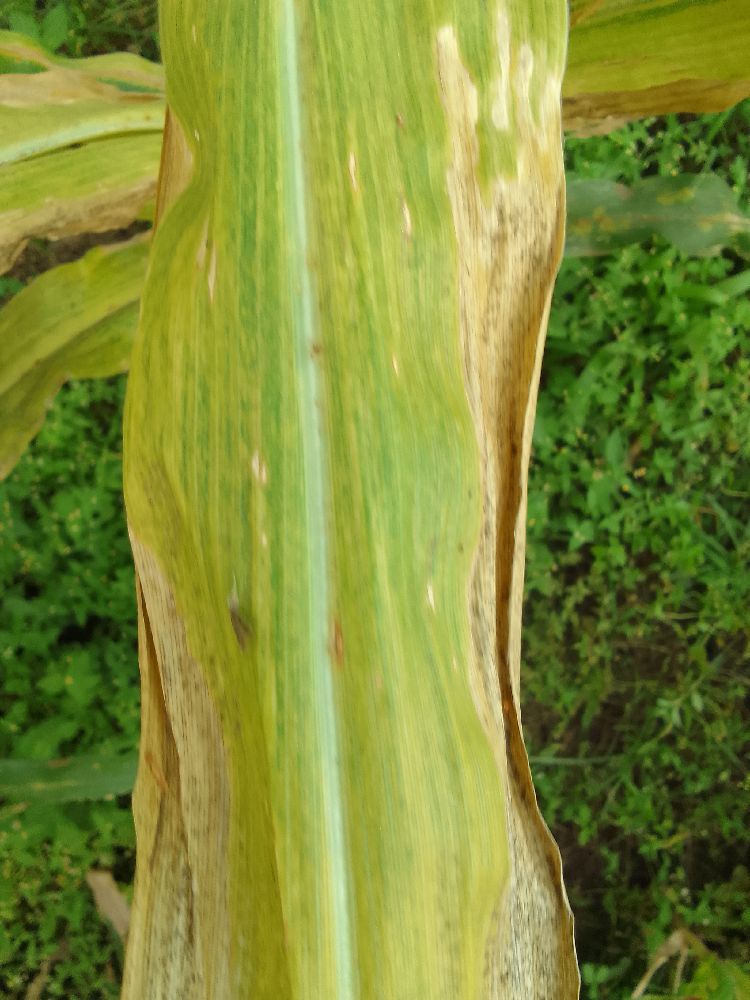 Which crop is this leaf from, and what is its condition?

maize, maize lethal necrosis
